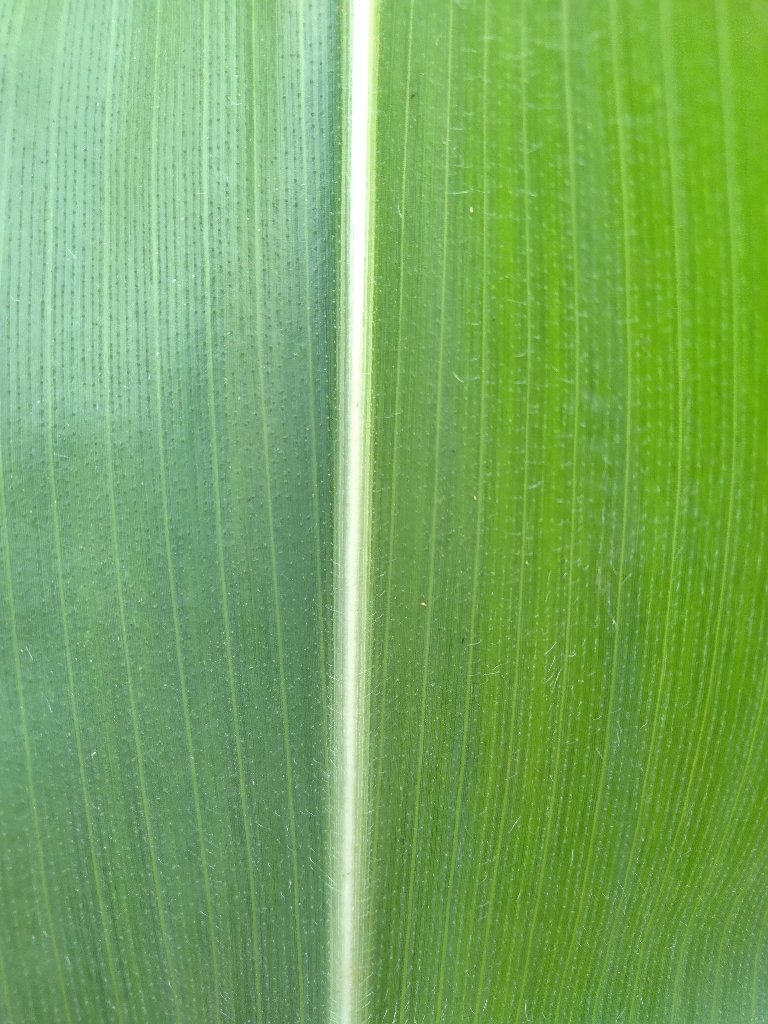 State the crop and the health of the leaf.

maize, healthy
